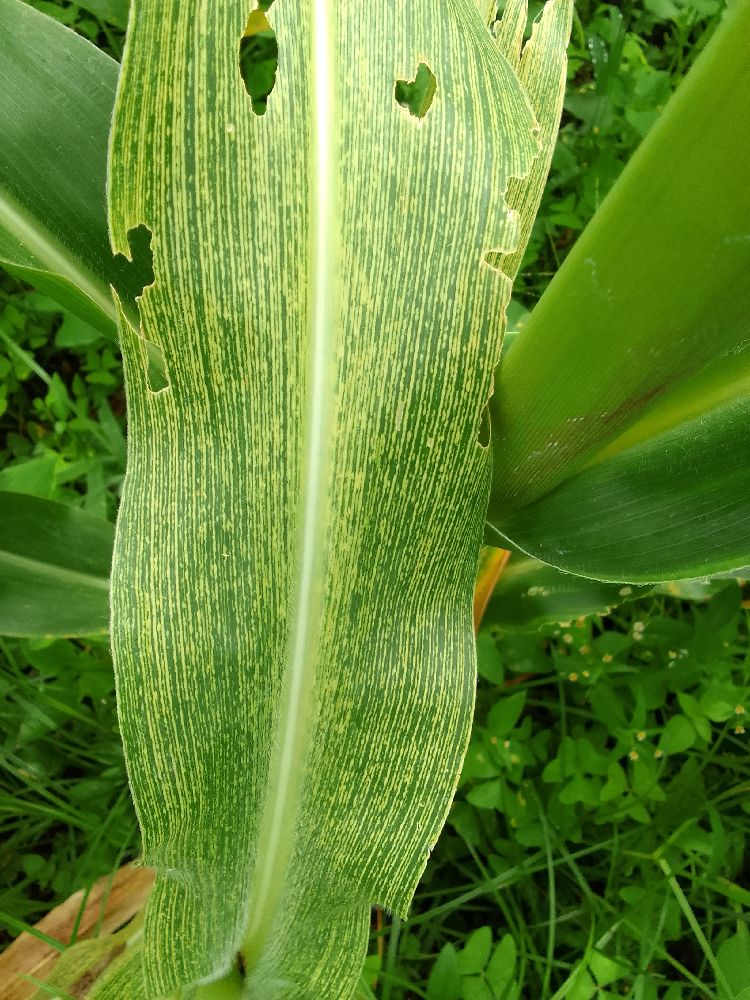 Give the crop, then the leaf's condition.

maize, maize streak virus
